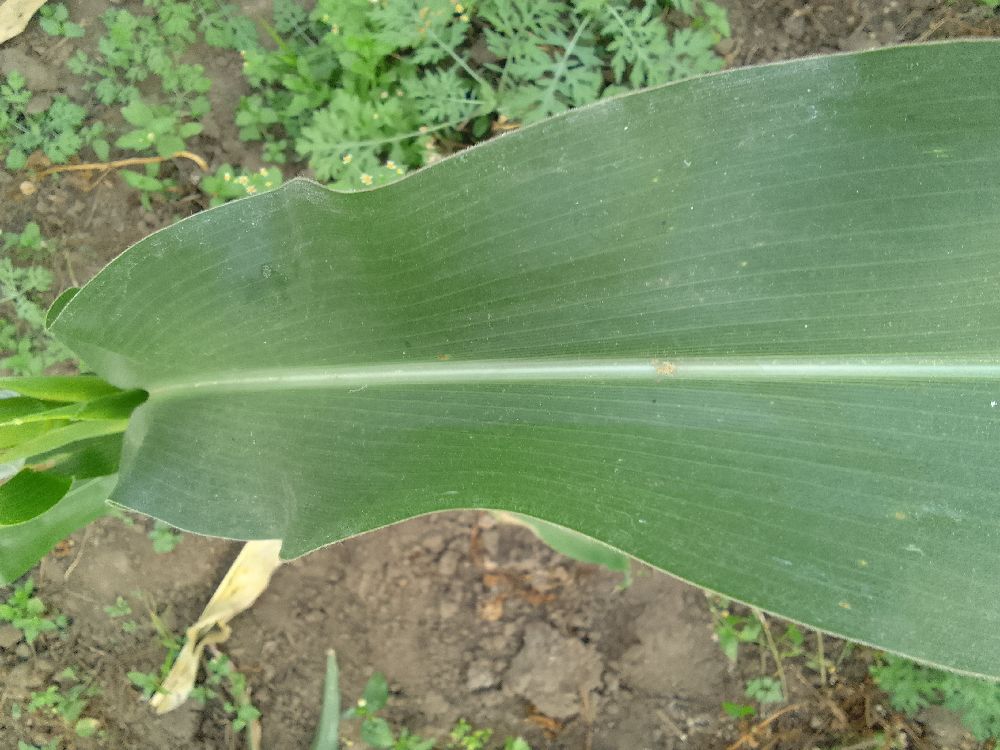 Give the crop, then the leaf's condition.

maize, healthy
